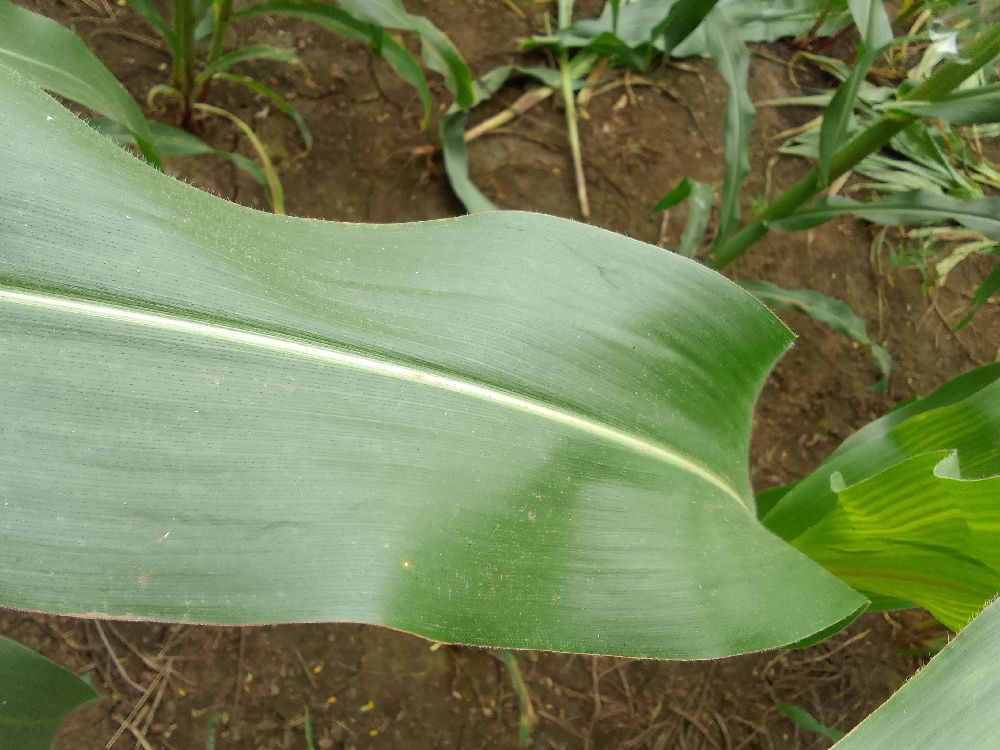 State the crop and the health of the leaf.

maize, healthy
